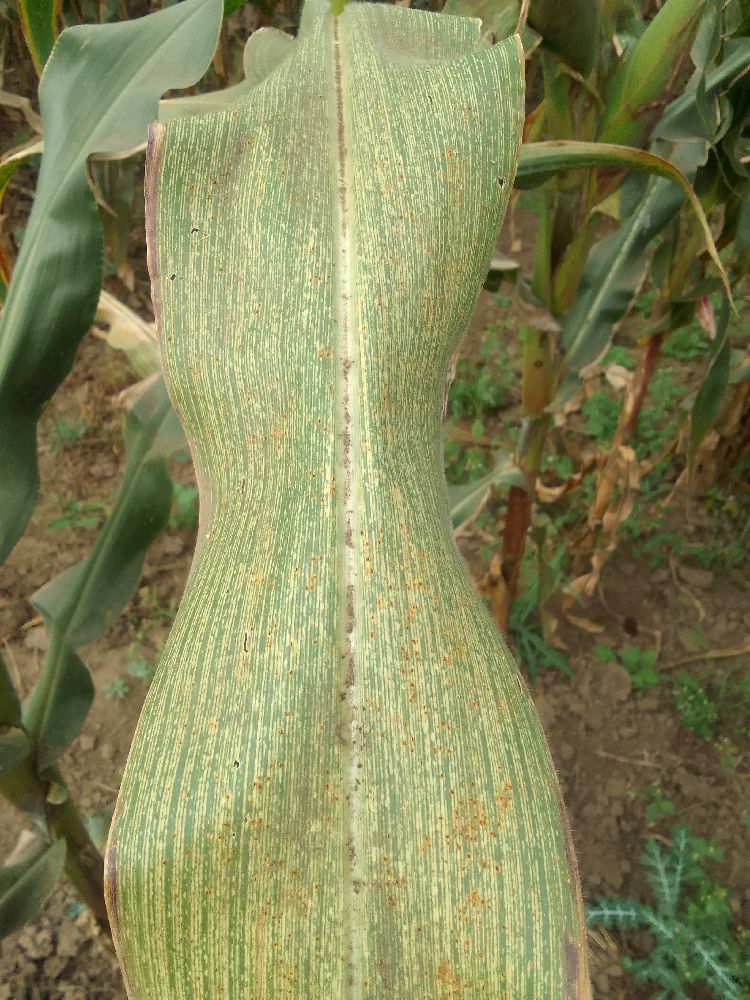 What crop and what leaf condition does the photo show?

maize, maize streak virus
